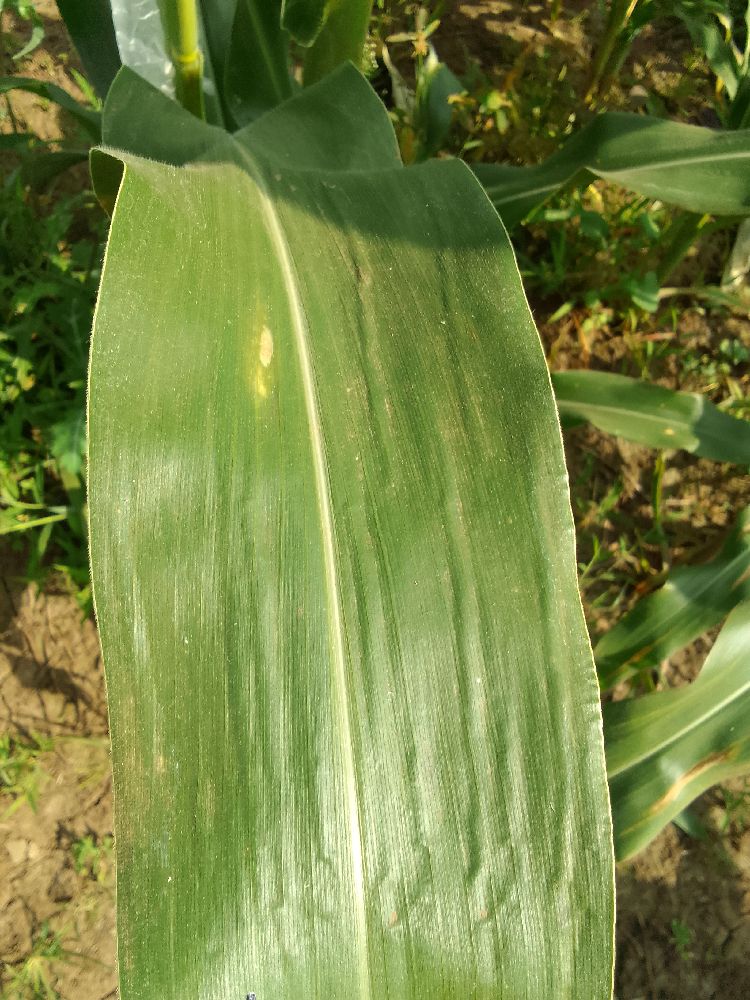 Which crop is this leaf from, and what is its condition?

maize, healthy
